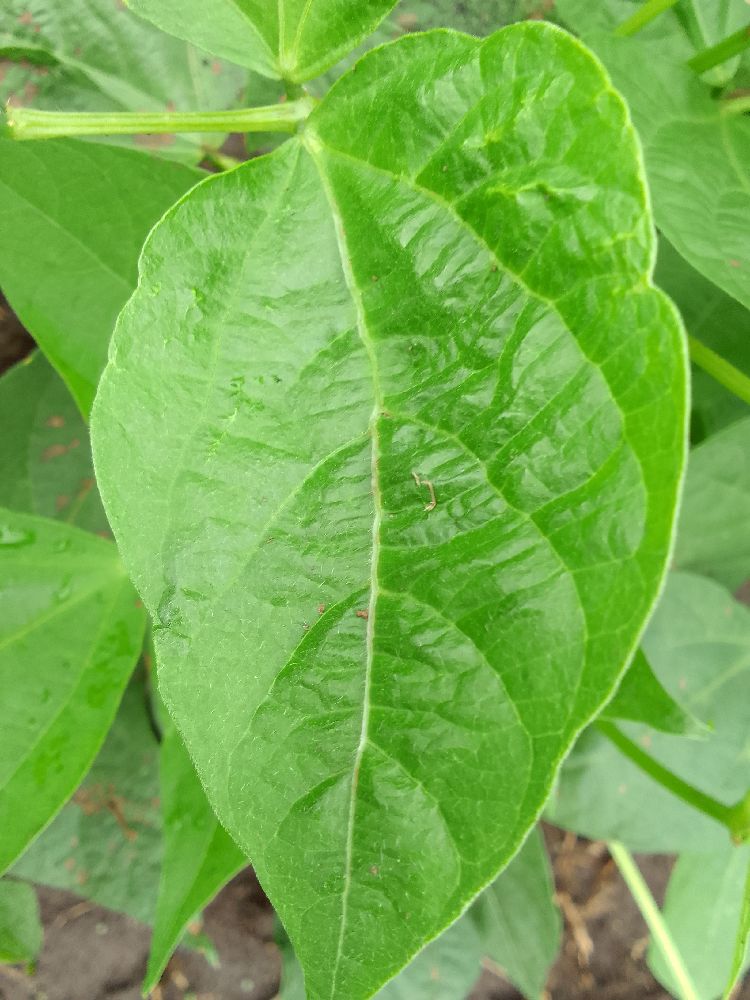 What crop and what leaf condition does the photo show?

common bean, healthy
